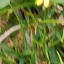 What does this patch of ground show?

grass
